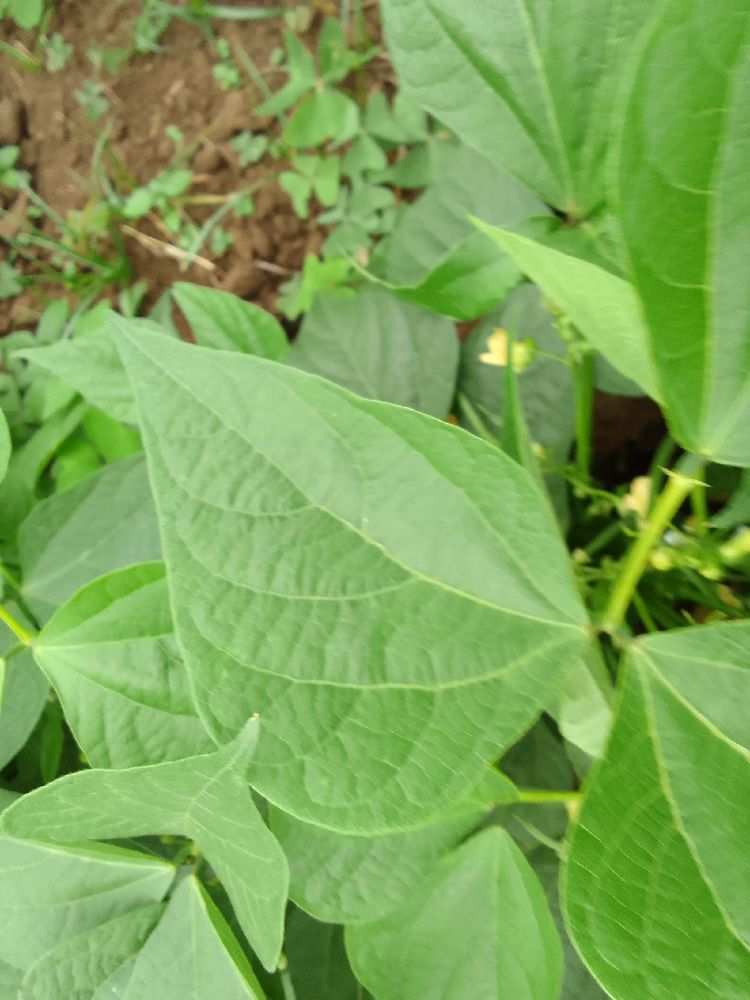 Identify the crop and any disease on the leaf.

common bean, healthy
